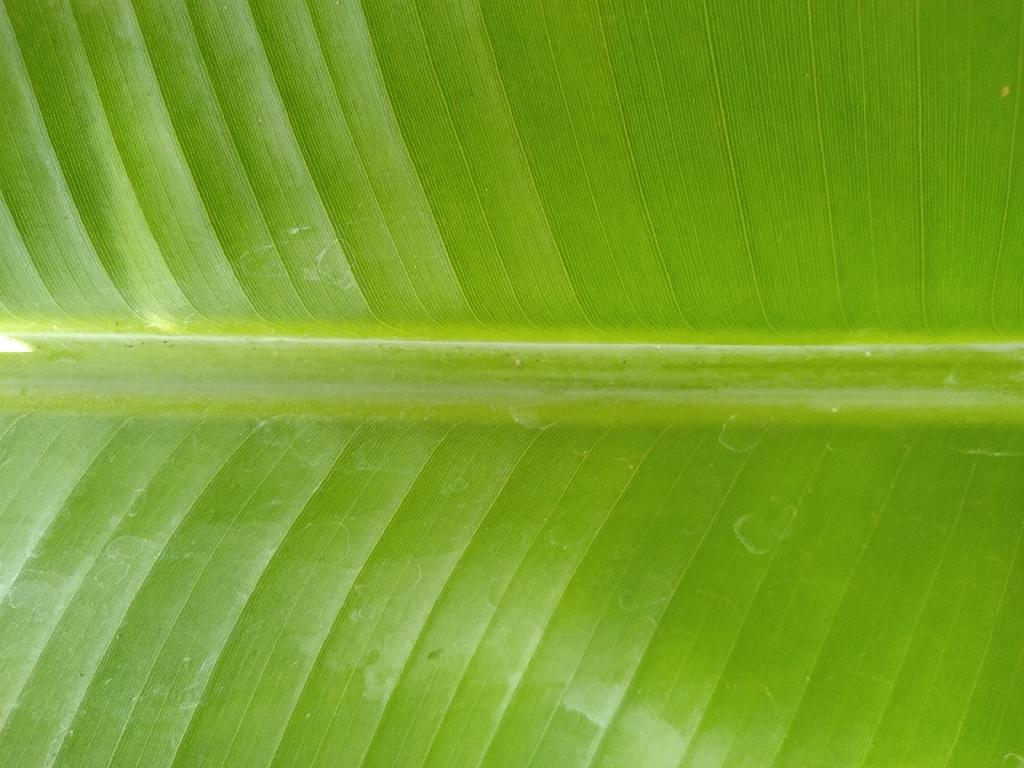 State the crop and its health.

banana, healthy
